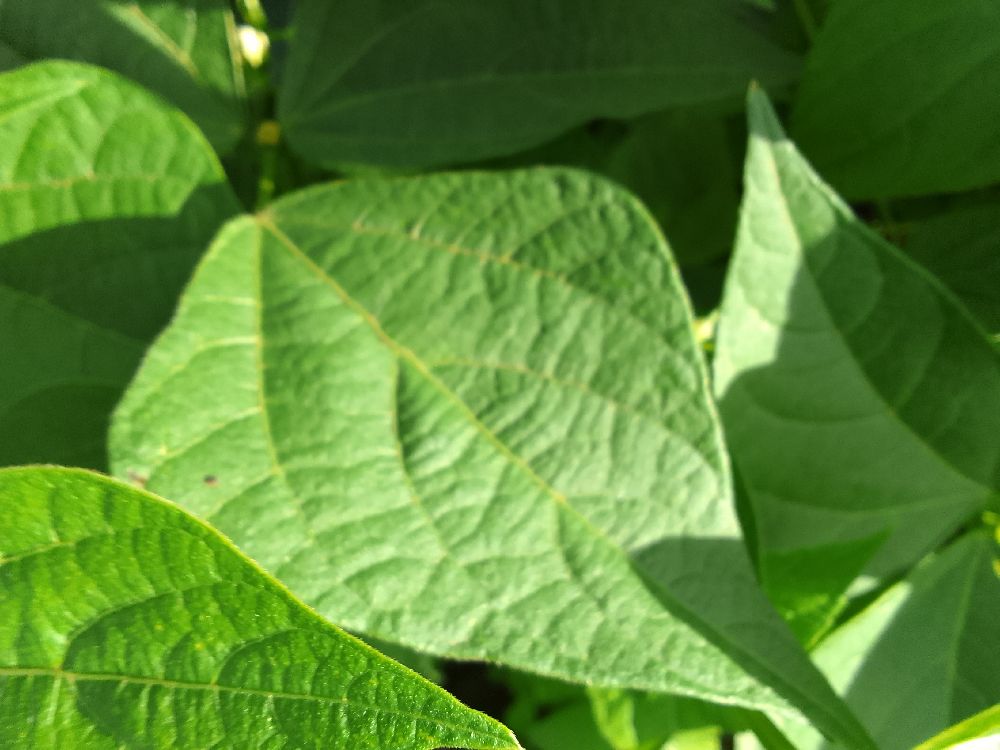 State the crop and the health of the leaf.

common bean, healthy
